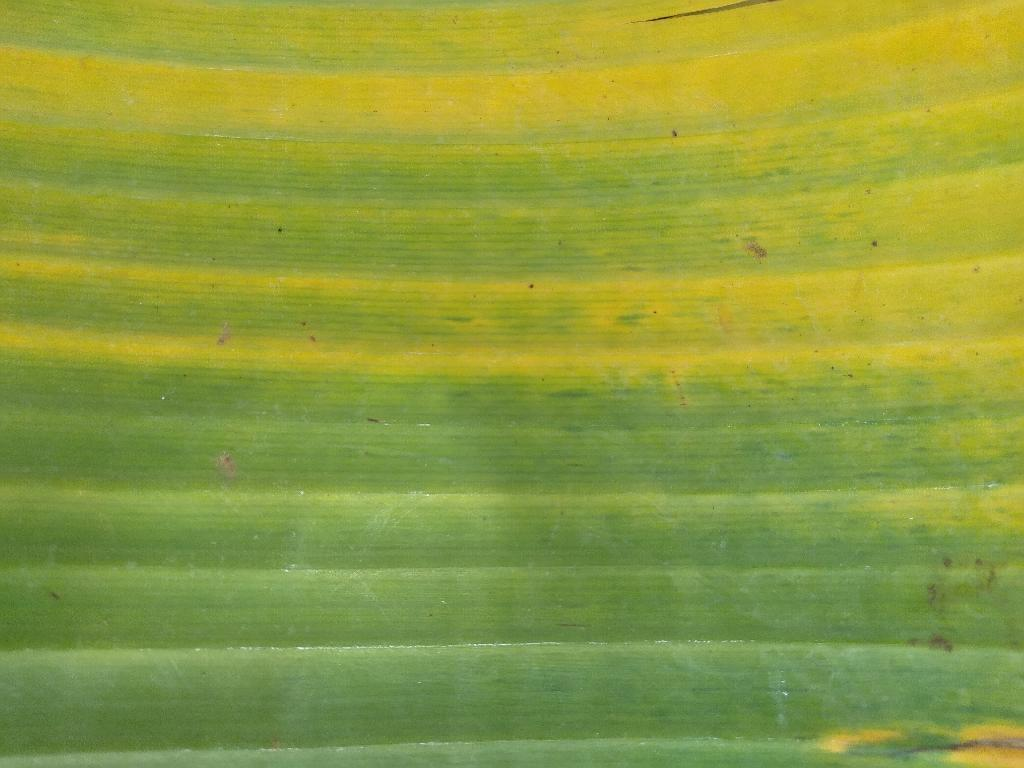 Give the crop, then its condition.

banana, fusarium wilt race 1
